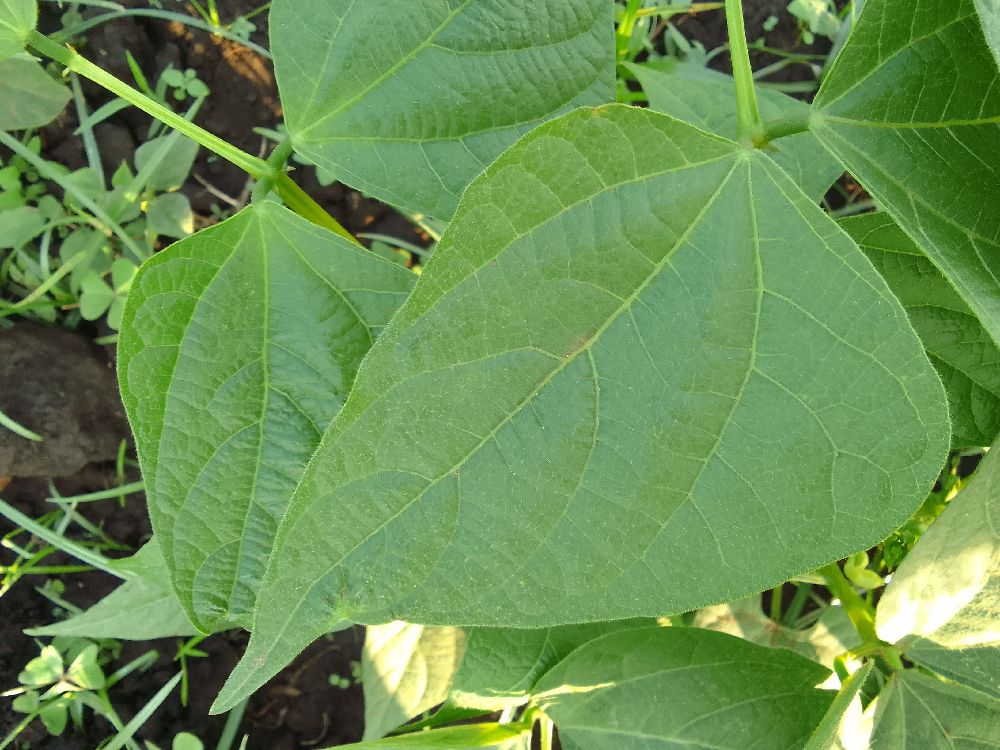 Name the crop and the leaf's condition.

common bean, healthy
